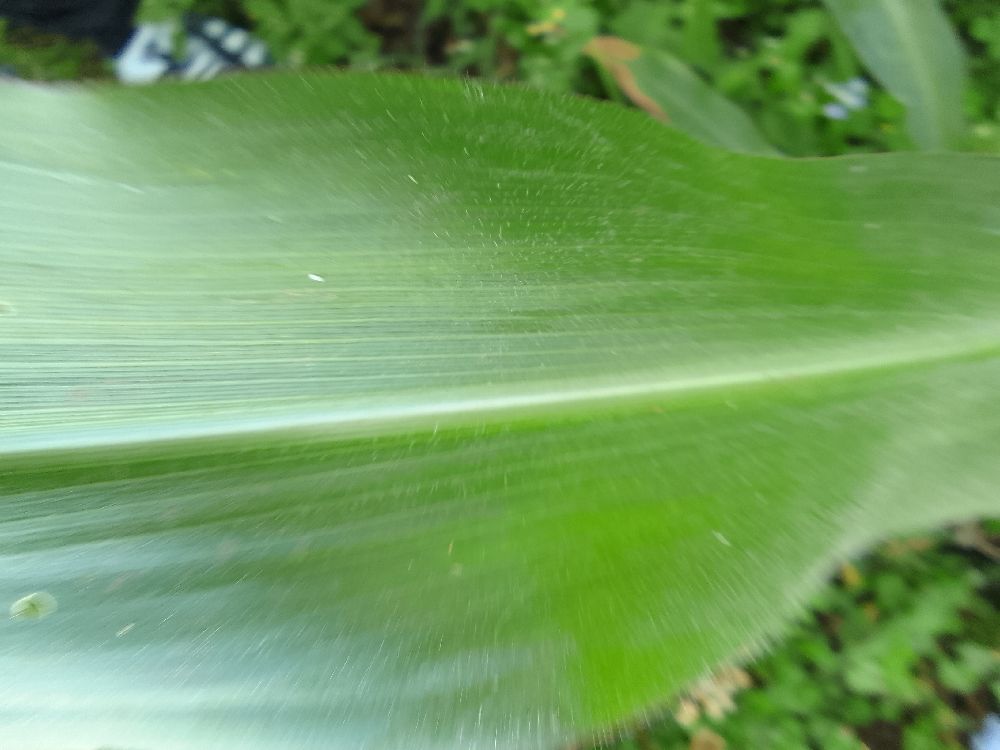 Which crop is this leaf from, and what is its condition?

maize, healthy
